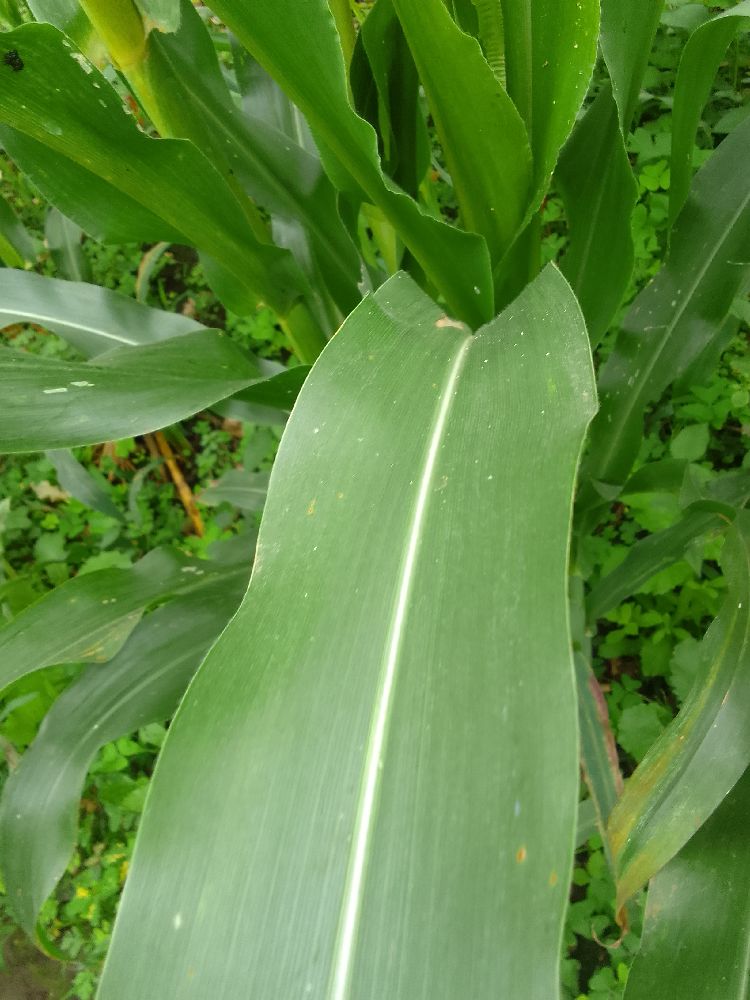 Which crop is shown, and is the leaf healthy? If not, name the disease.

maize, healthy
